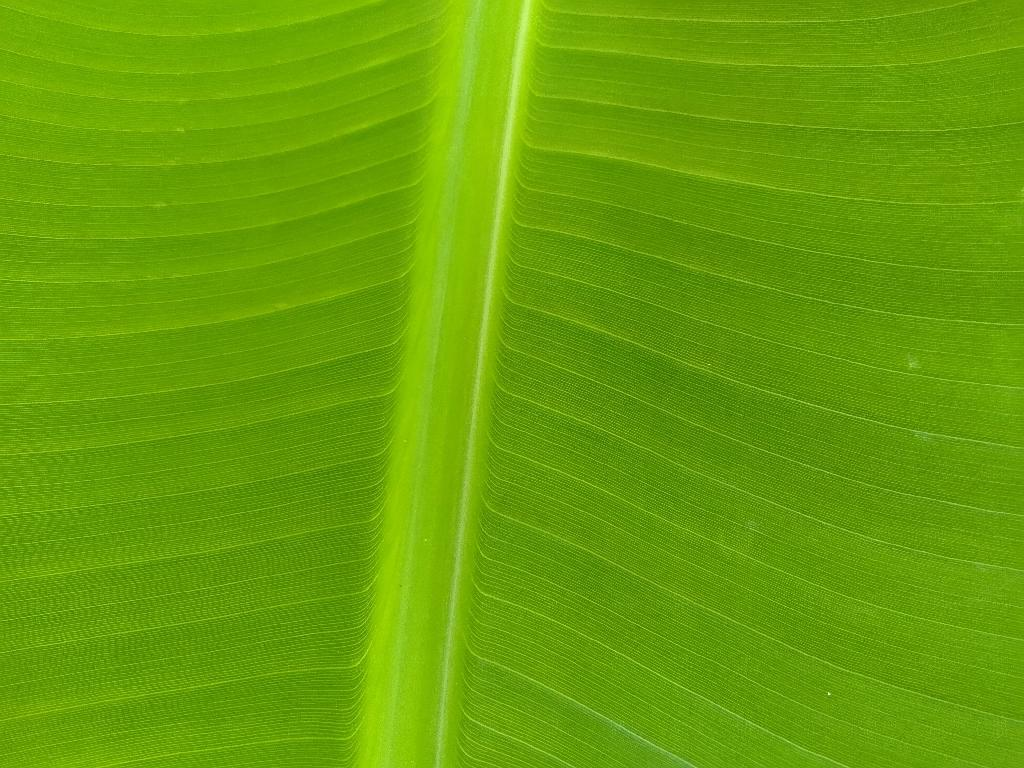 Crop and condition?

banana, healthy
